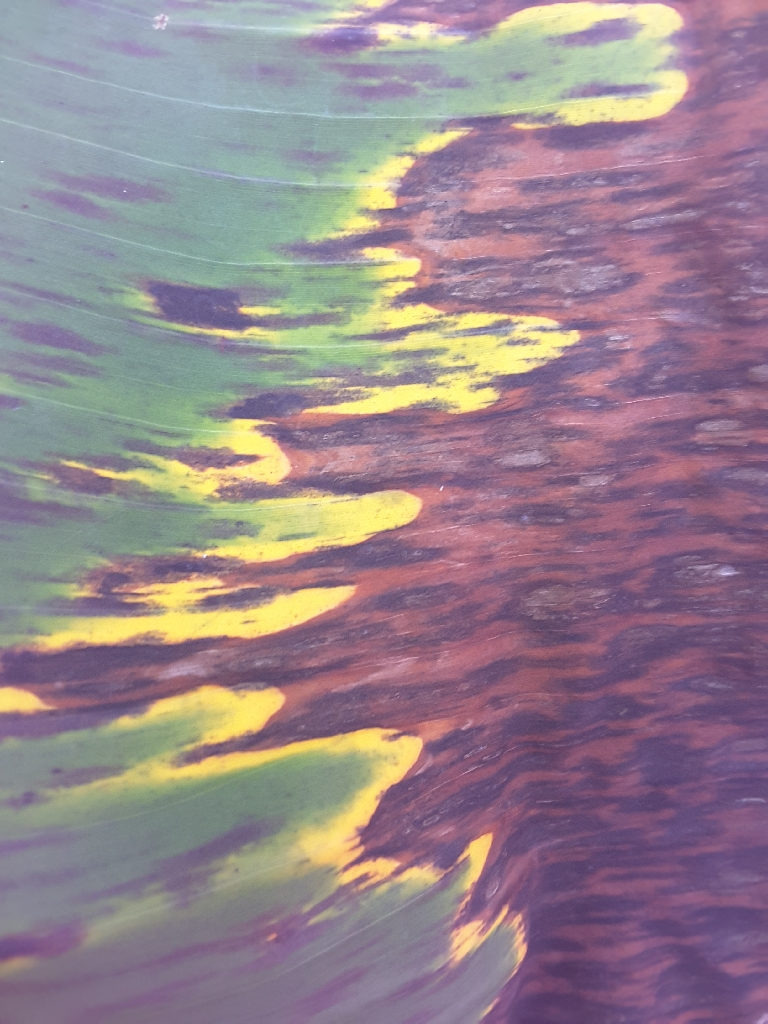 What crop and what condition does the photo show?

banana, black sigatoka
